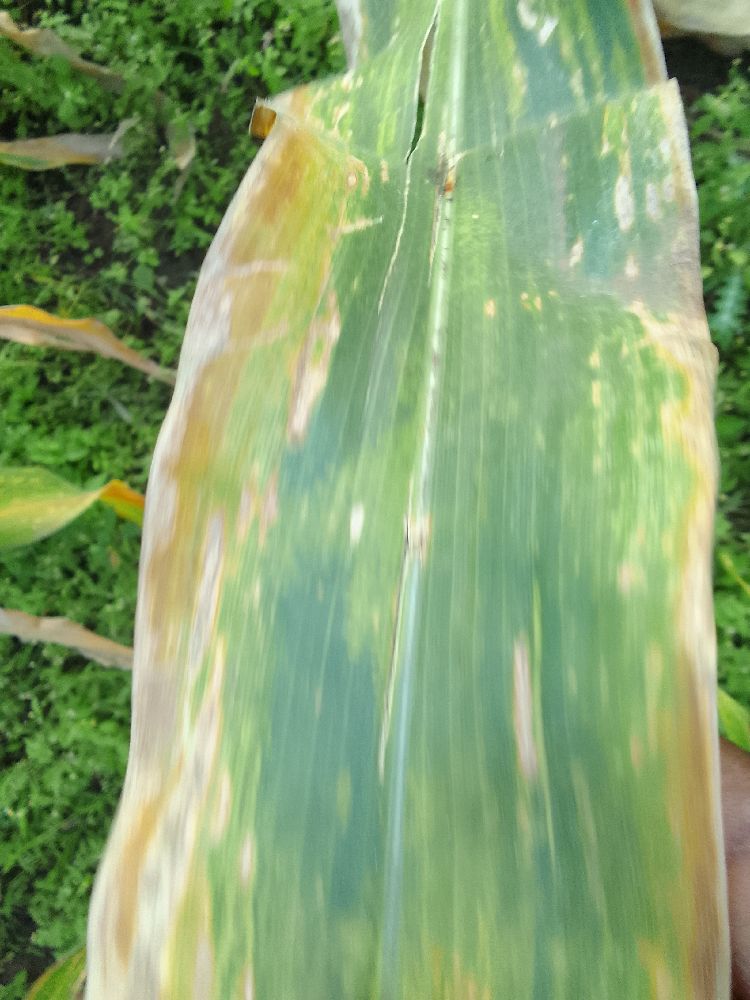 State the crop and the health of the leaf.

maize, maize lethal necrosis
